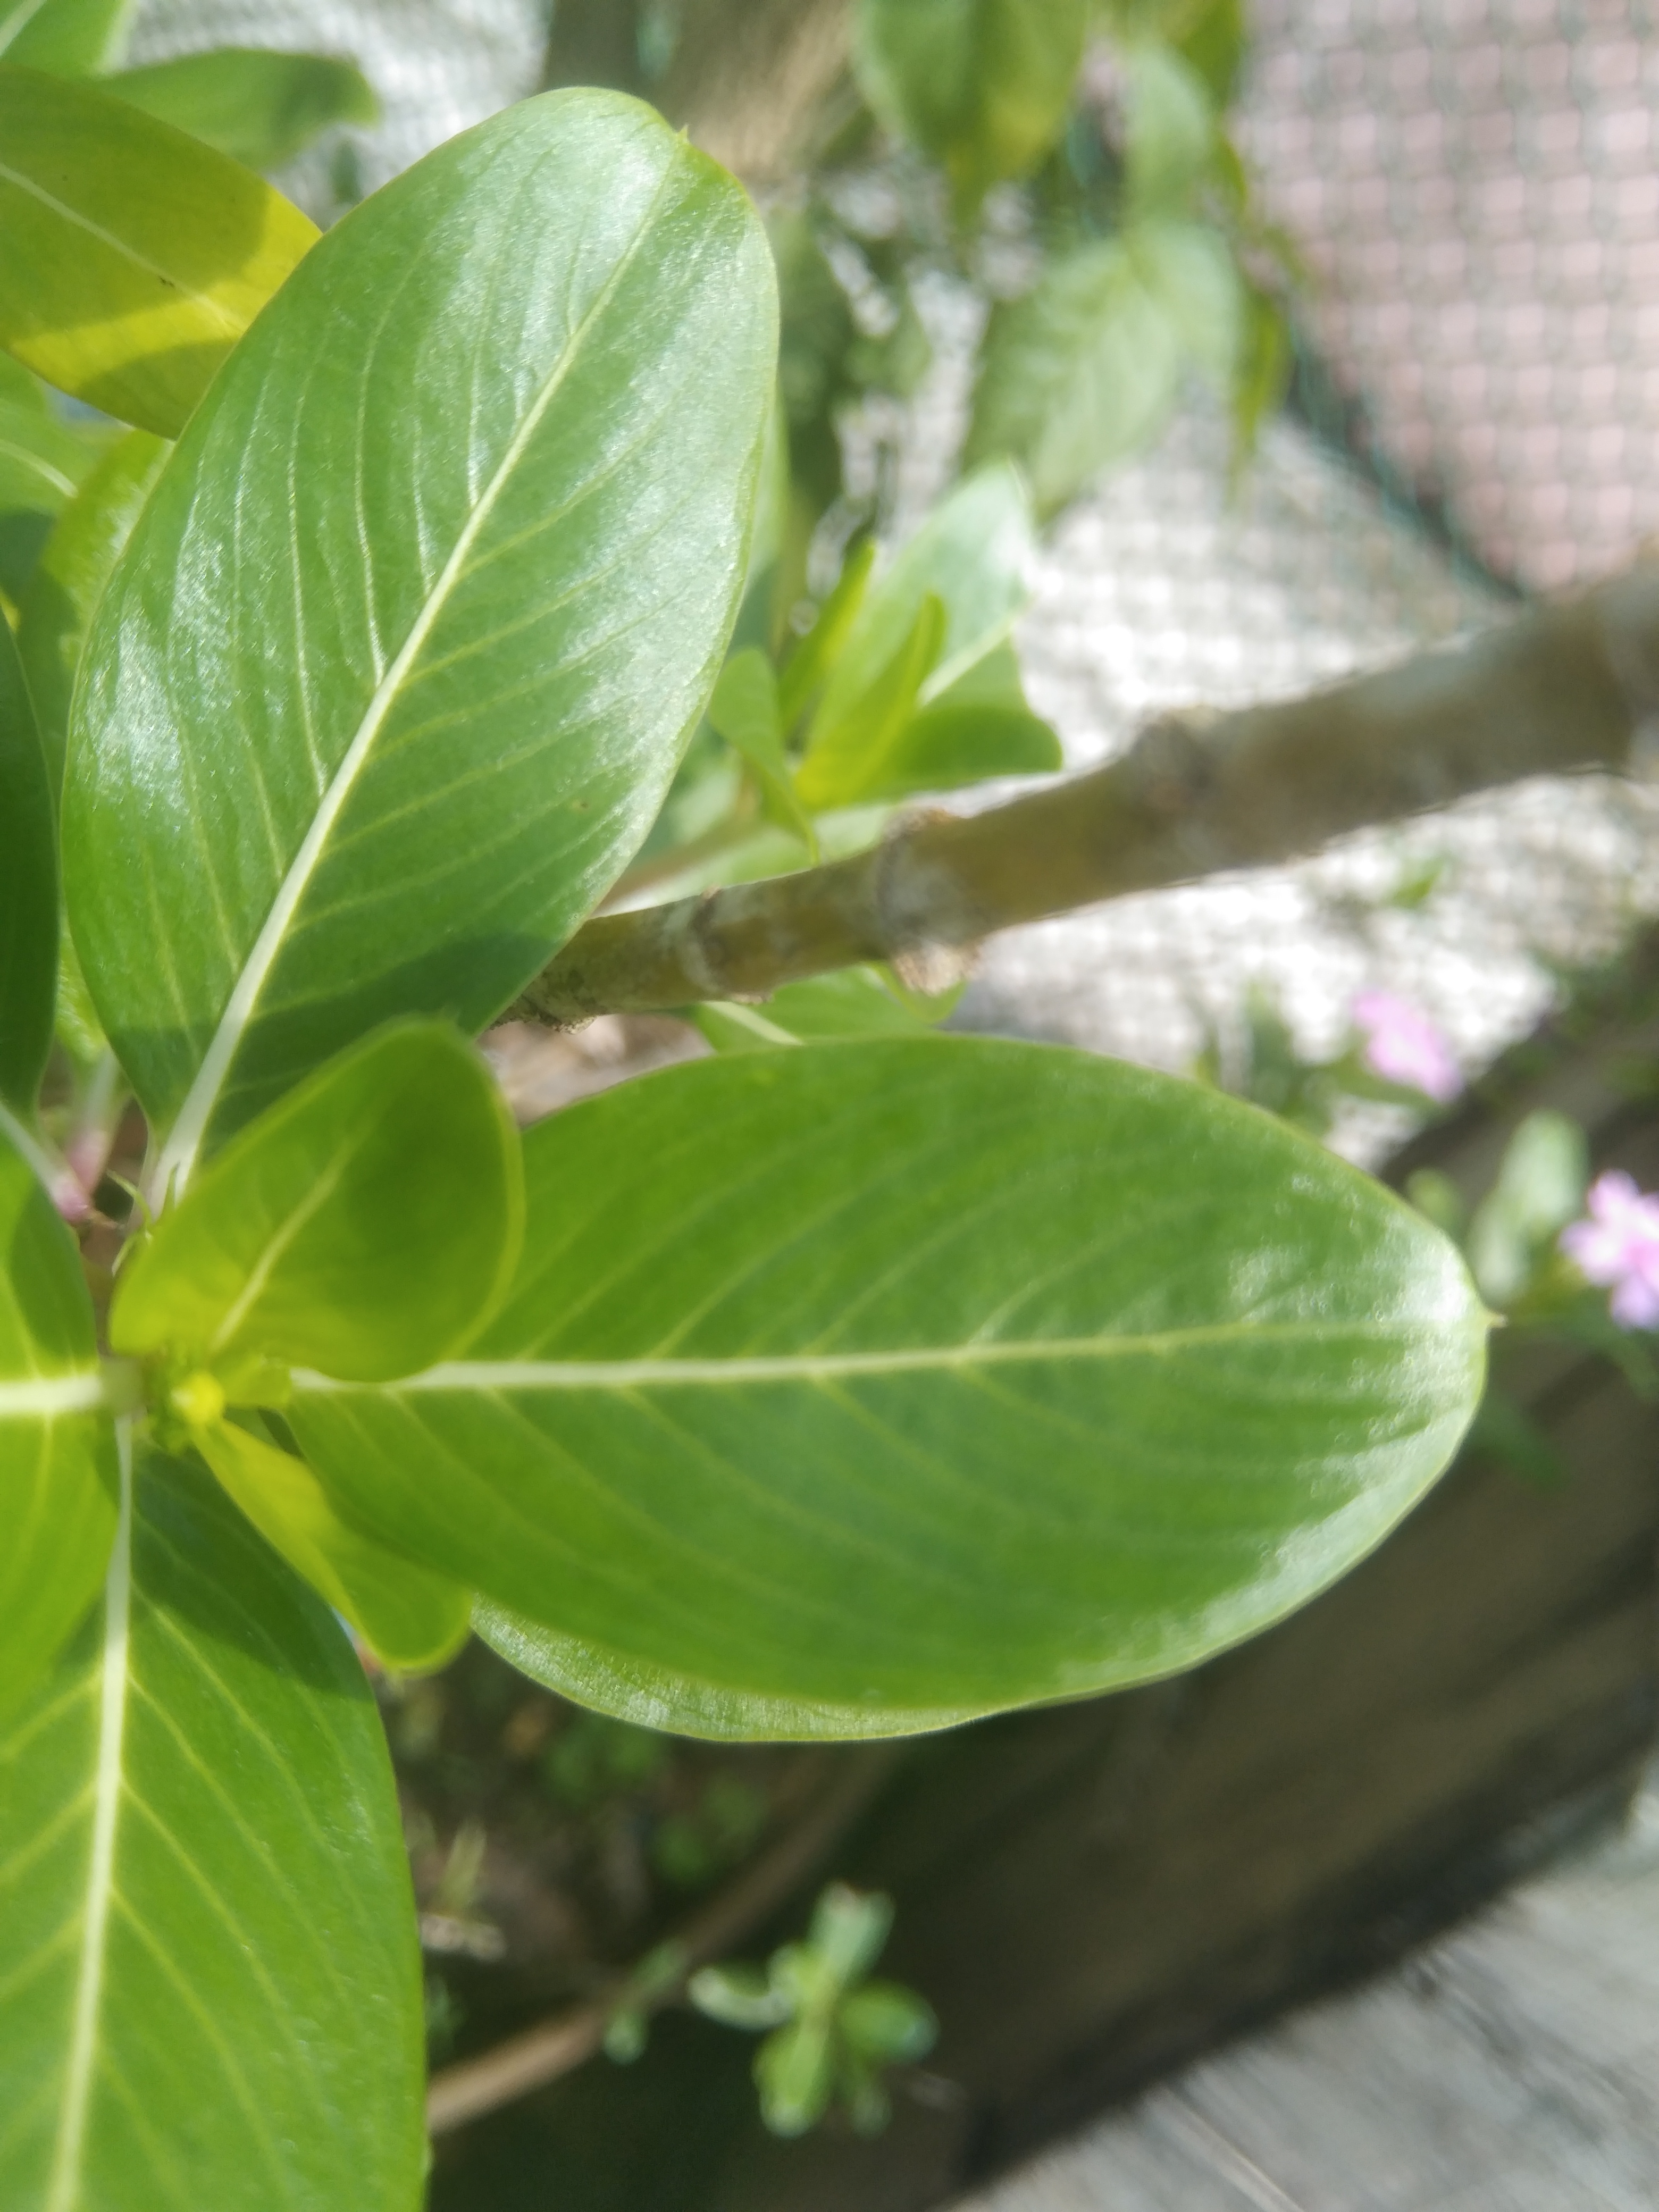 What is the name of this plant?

rose periwinkle
